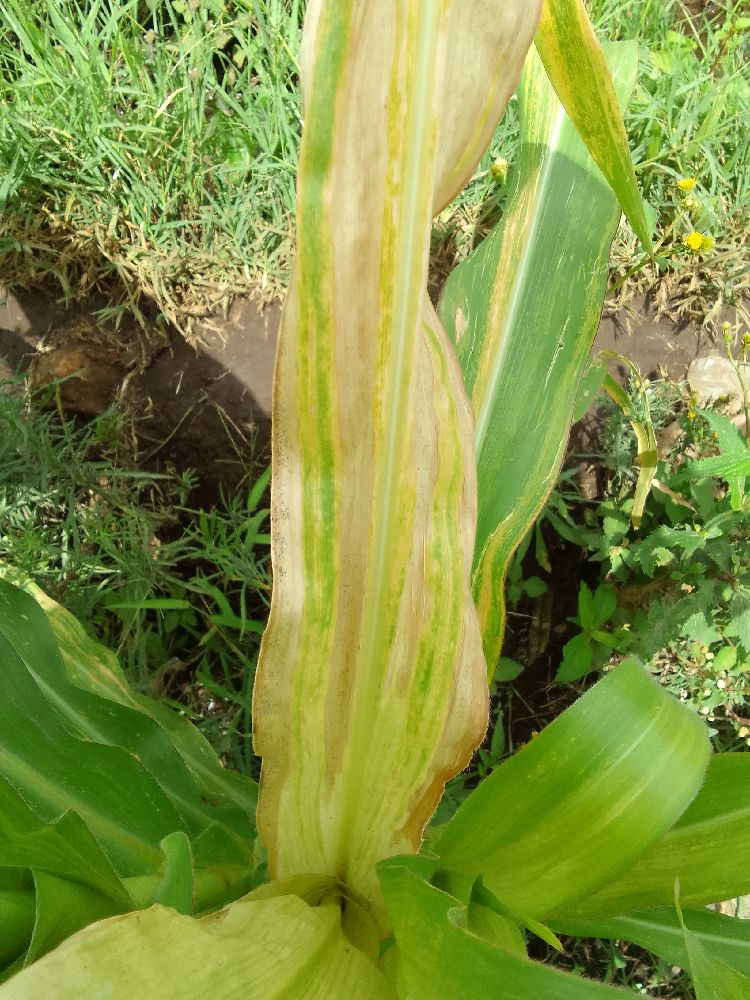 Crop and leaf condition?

maize, maize lethal necrosis
